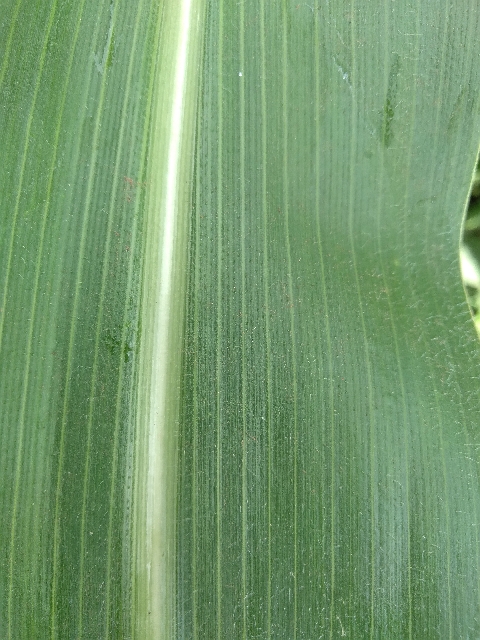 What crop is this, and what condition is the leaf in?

maize, healthy
